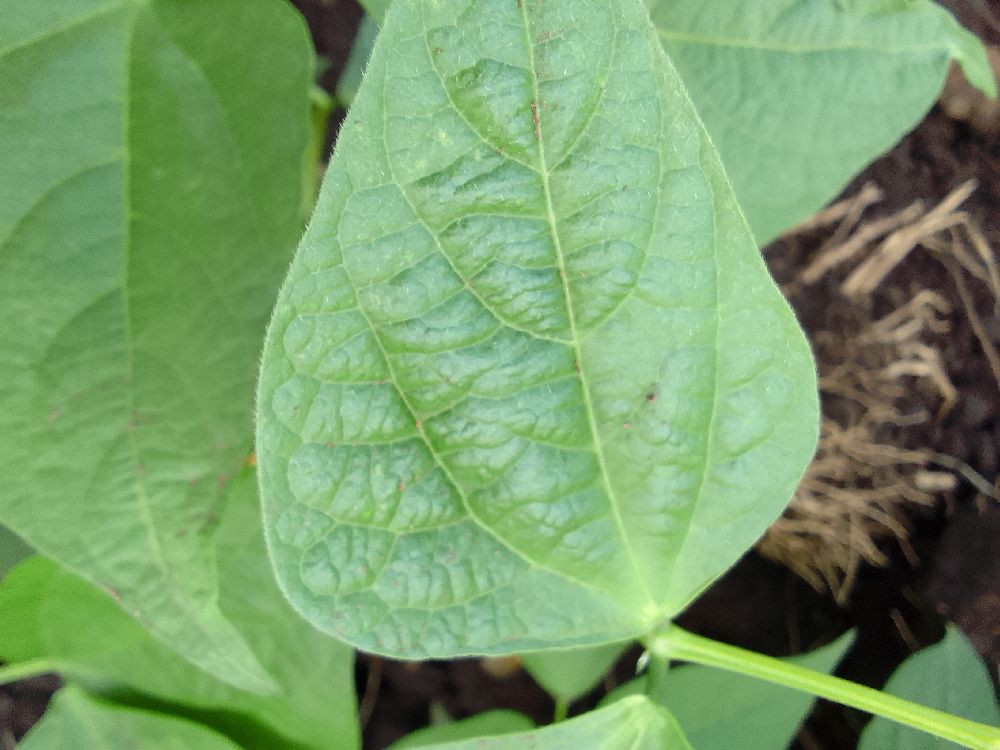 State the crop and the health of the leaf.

common bean, healthy
